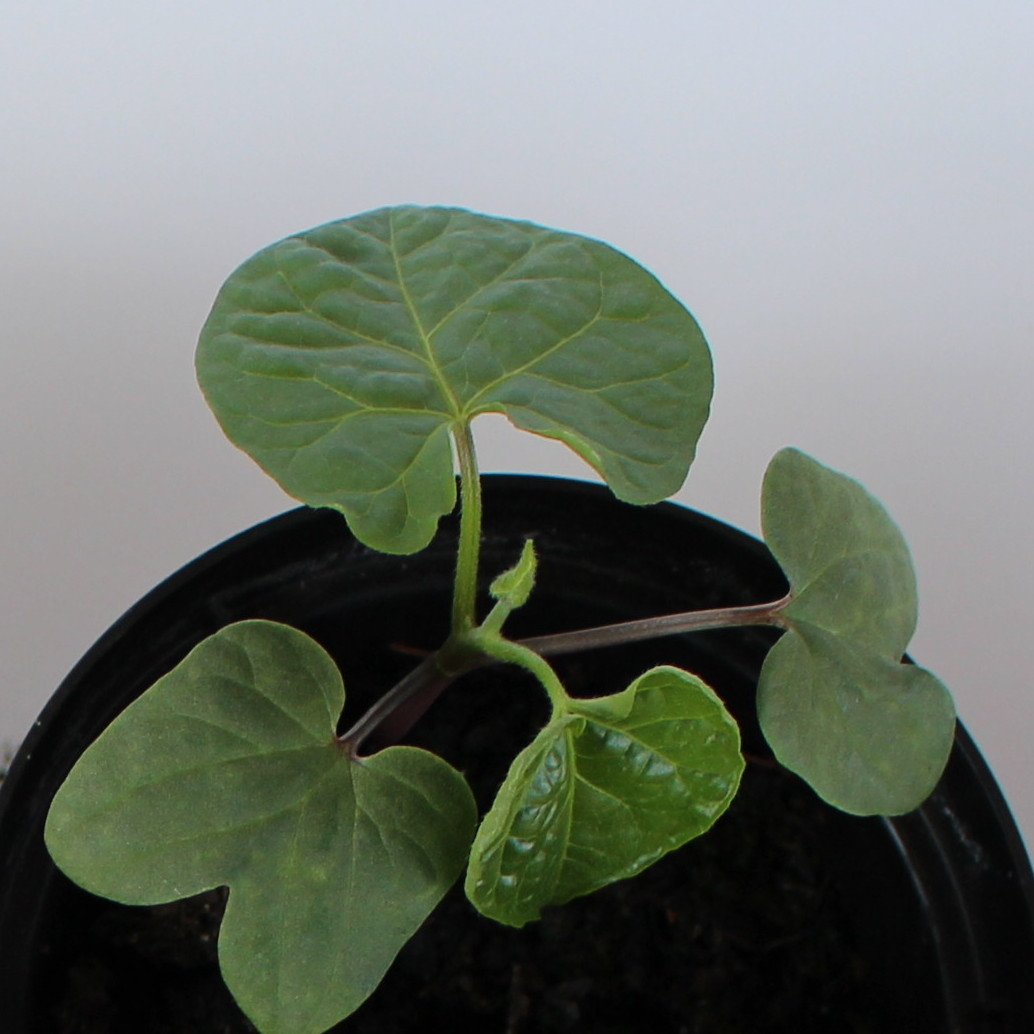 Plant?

Convolvulus arvensis
